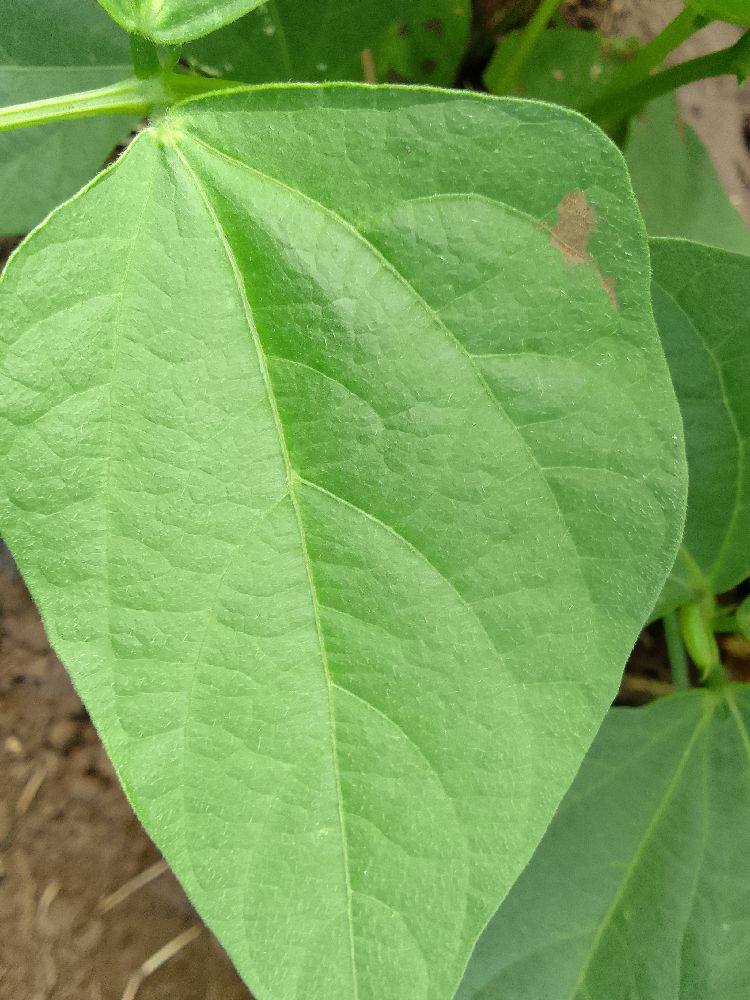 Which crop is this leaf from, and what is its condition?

common bean, healthy
